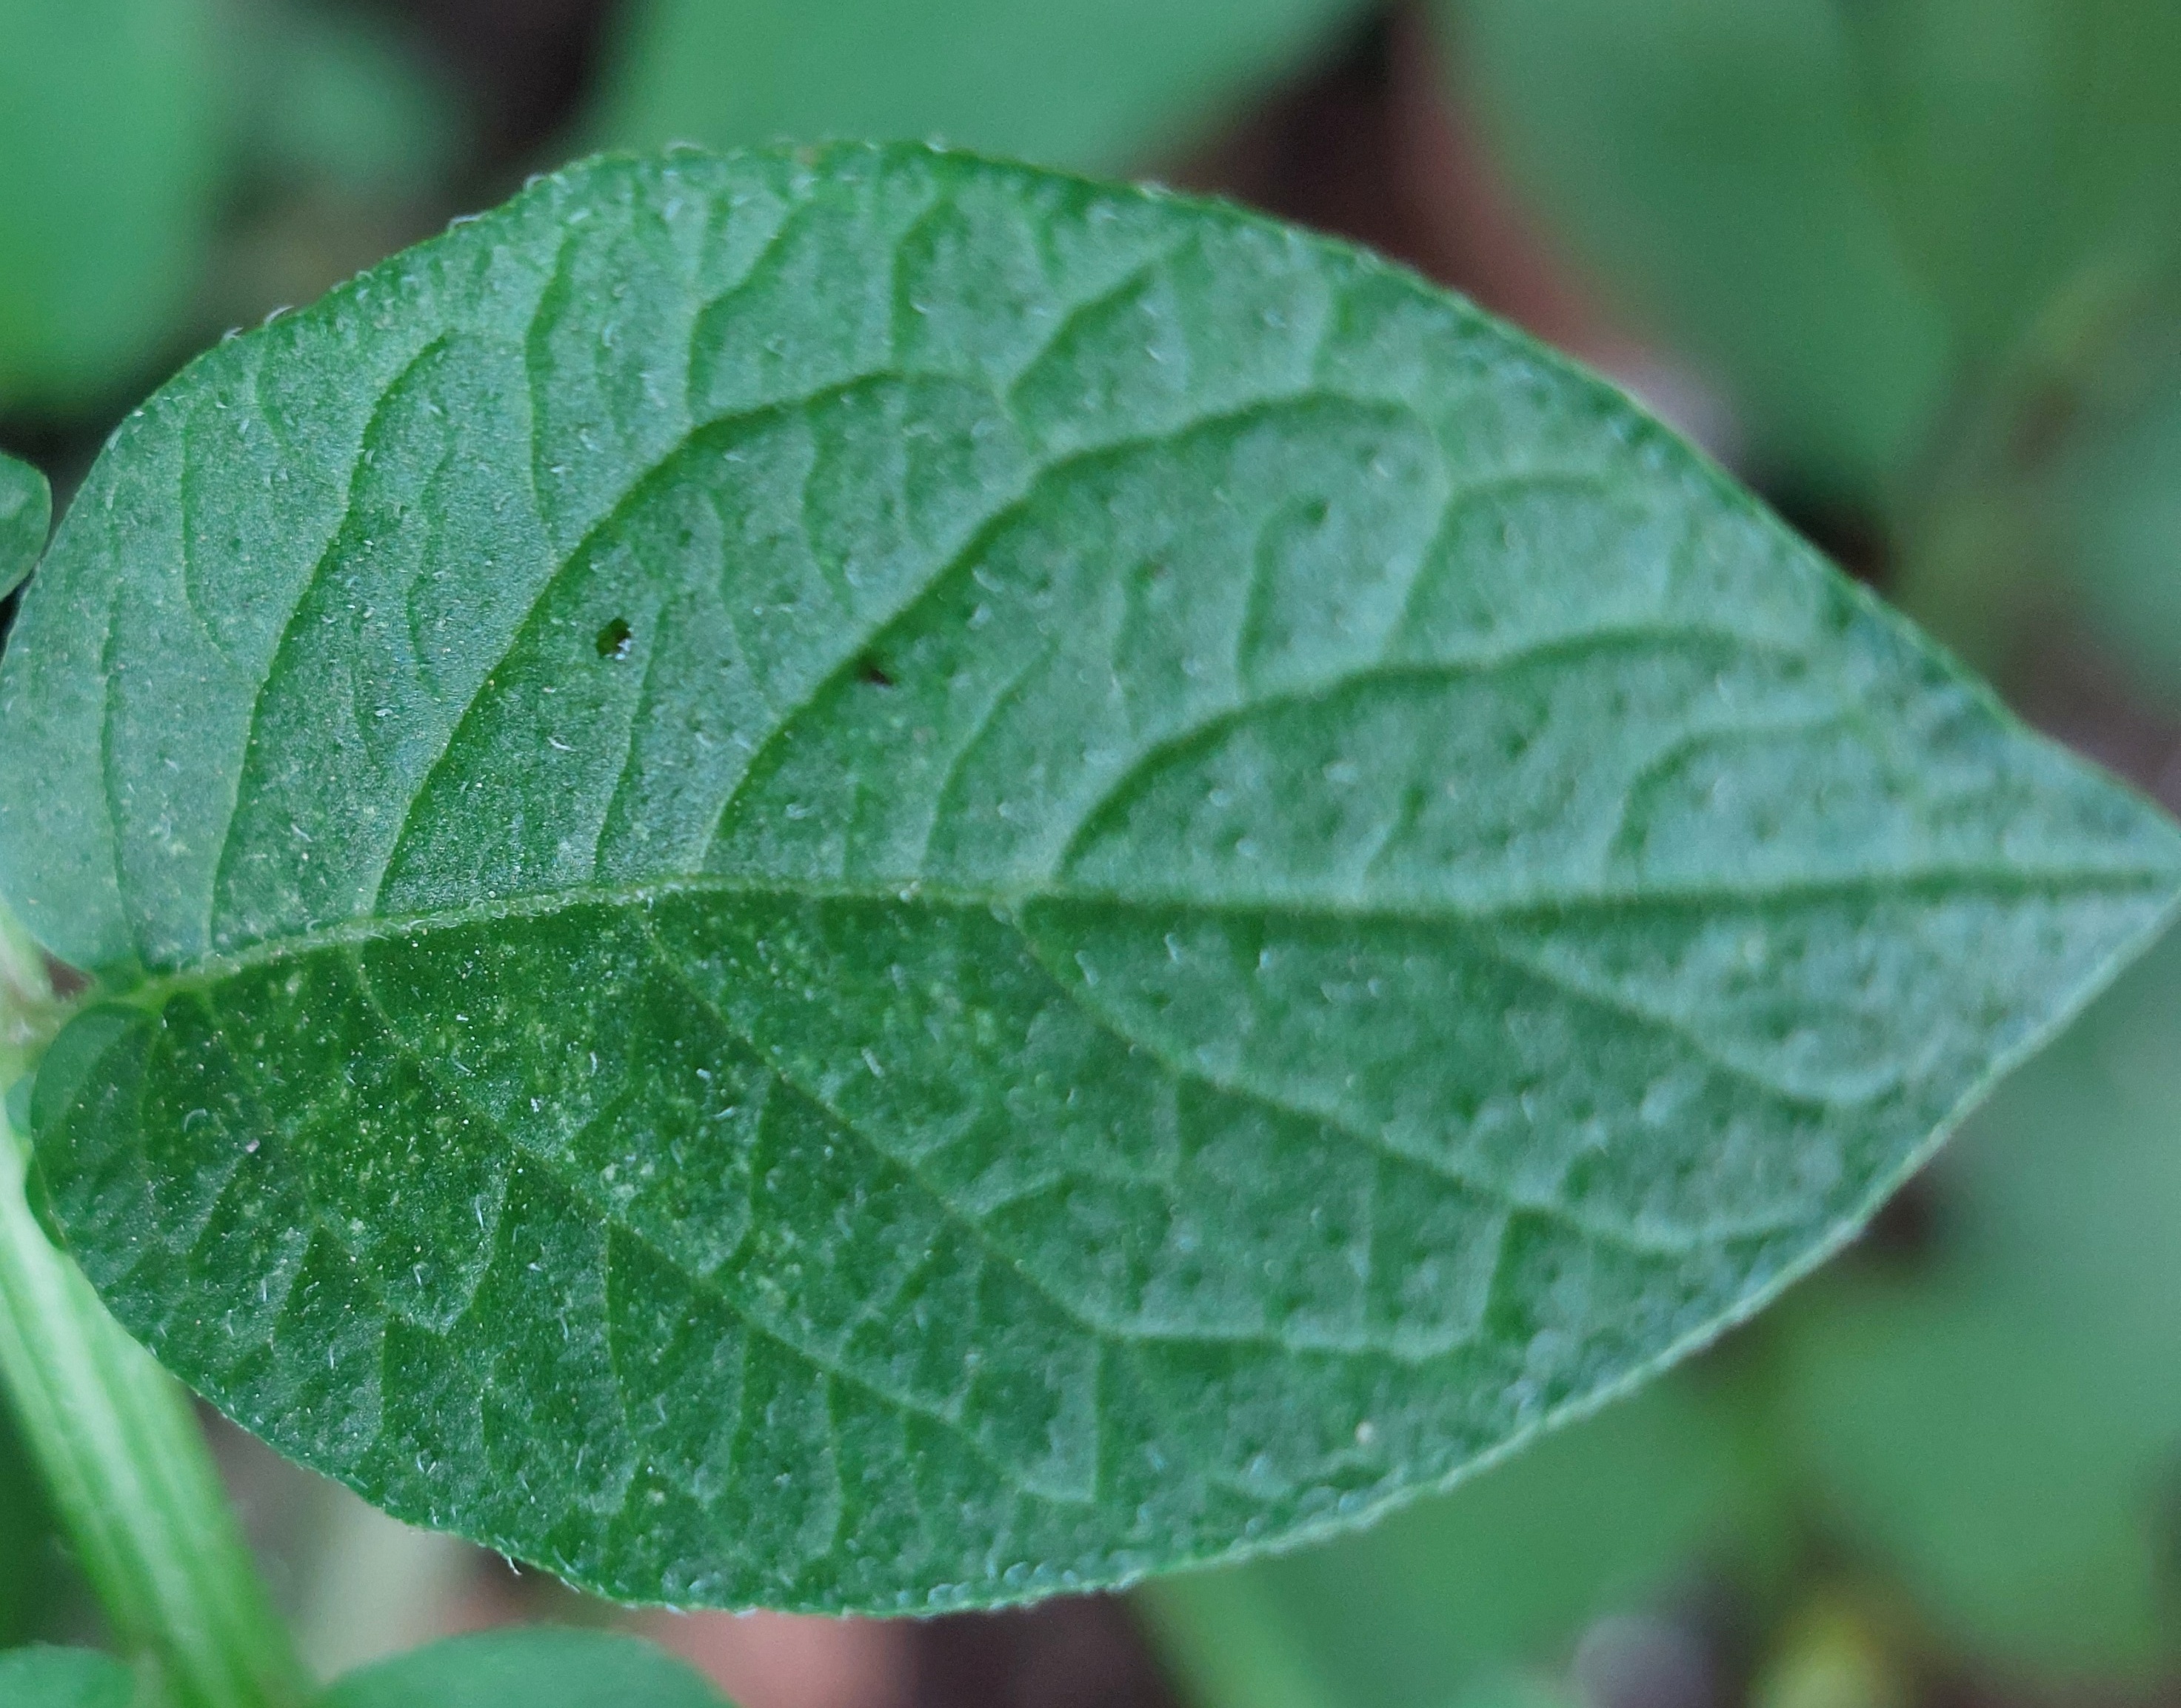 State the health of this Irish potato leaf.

healthy
